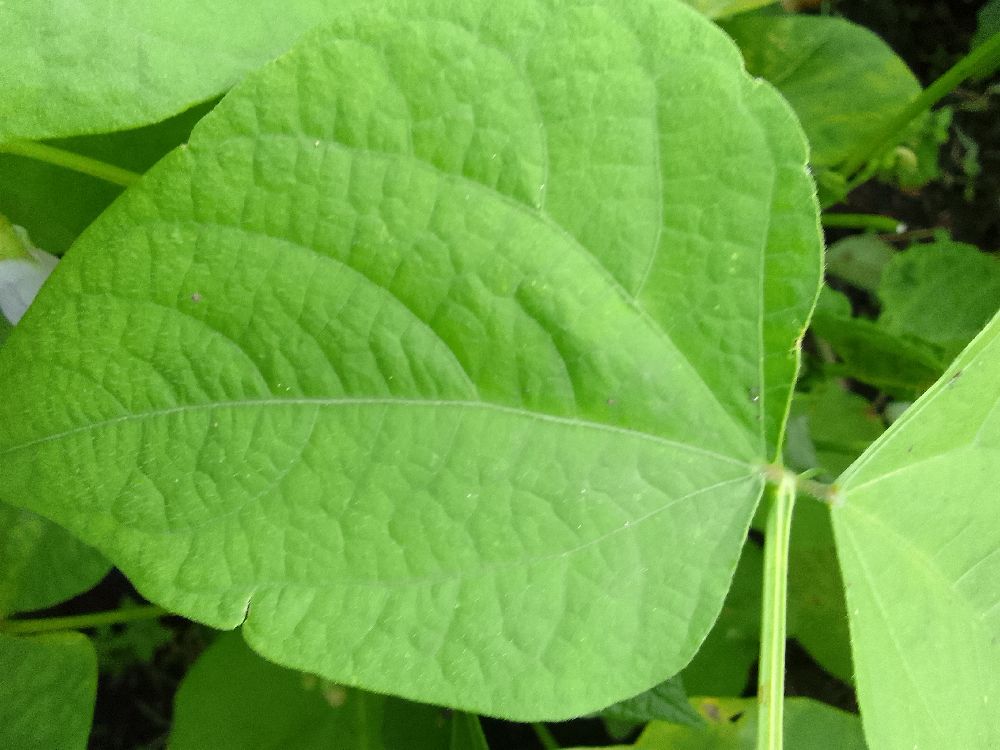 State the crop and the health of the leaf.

common bean, healthy
